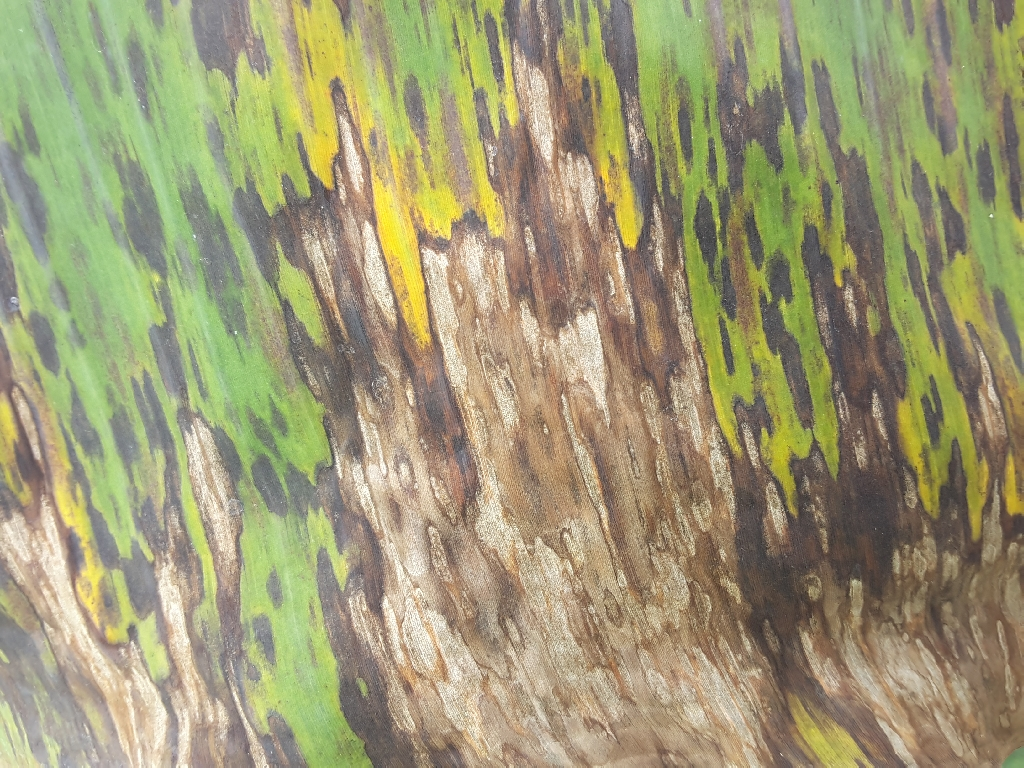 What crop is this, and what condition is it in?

banana, black sigatoka
